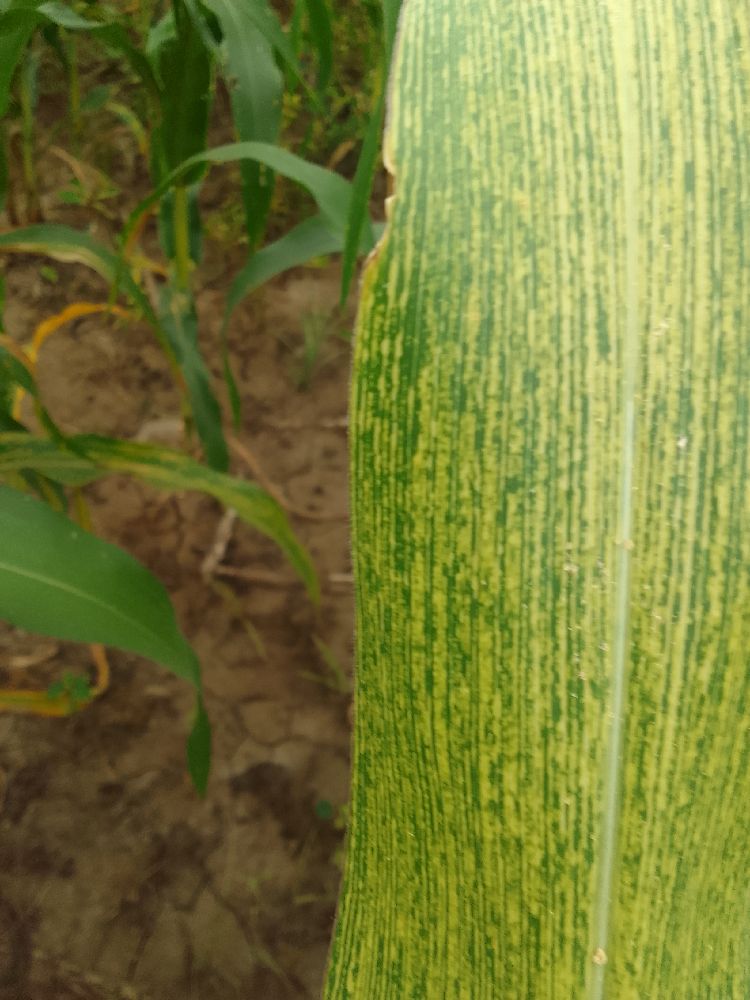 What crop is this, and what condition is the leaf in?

maize, maize streak virus
